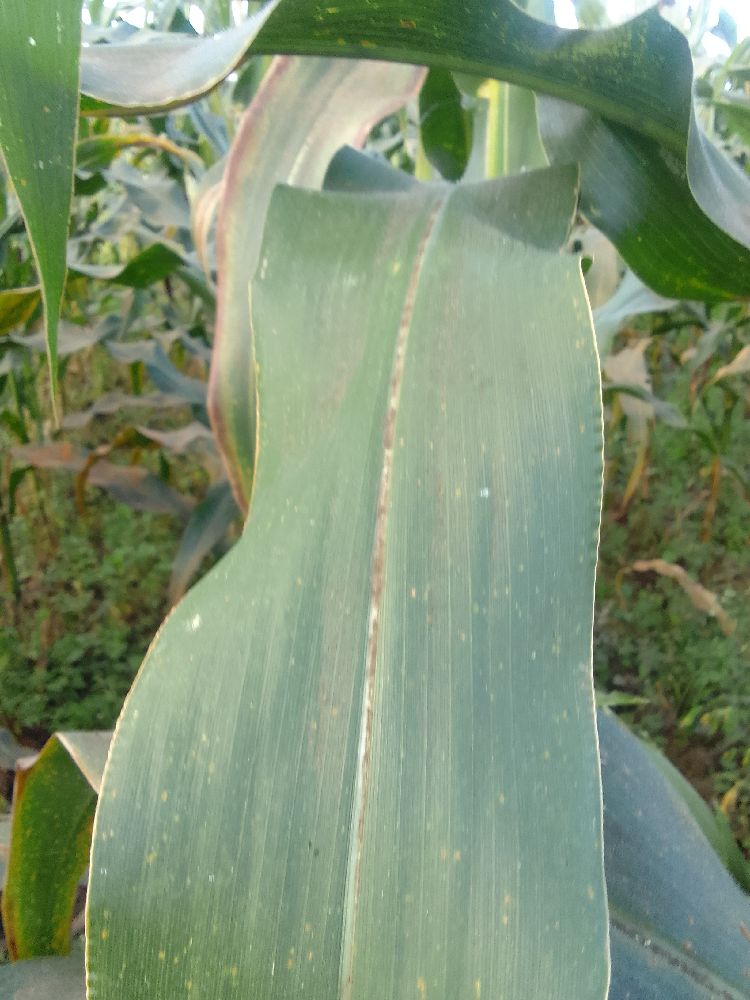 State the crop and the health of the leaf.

maize, healthy
